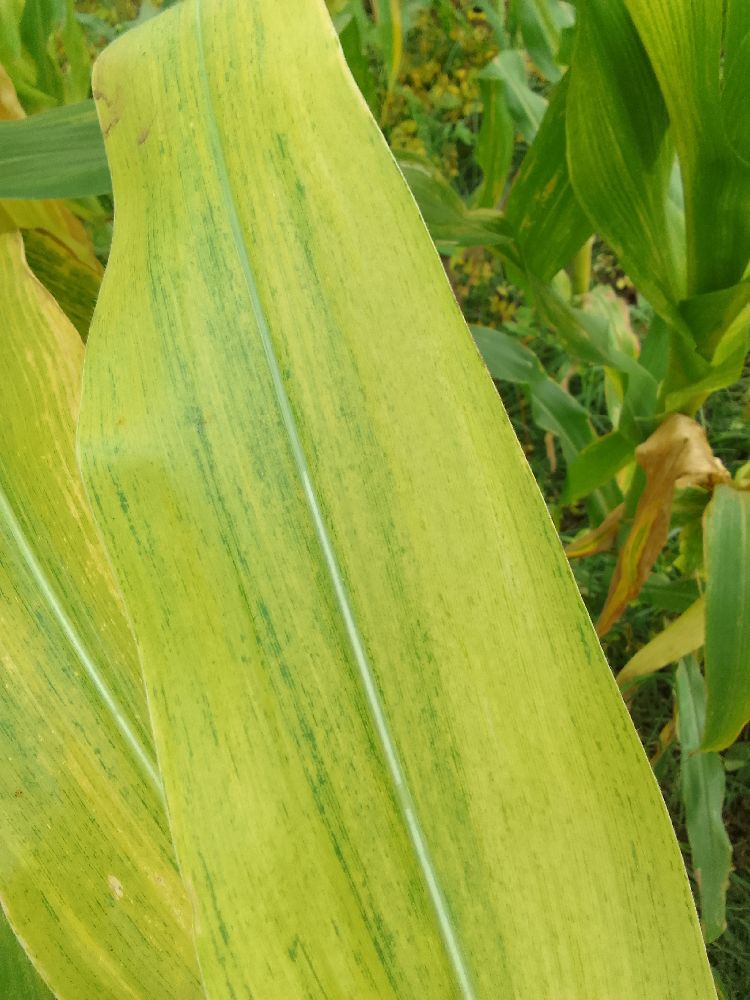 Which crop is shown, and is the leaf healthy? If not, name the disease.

maize, maize lethal necrosis
